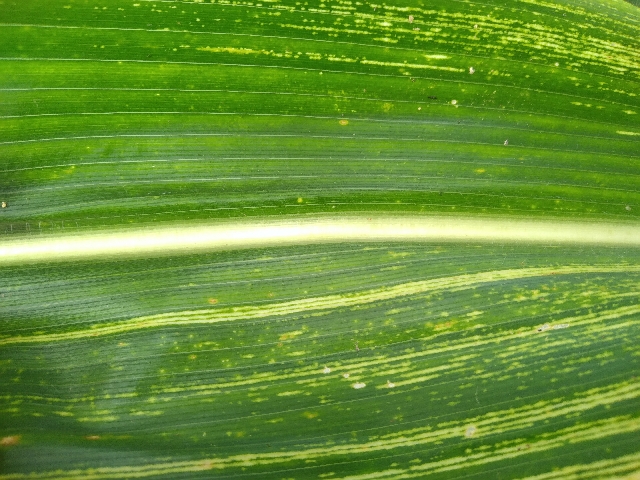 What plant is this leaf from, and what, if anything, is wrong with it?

maize, maize streak virus
